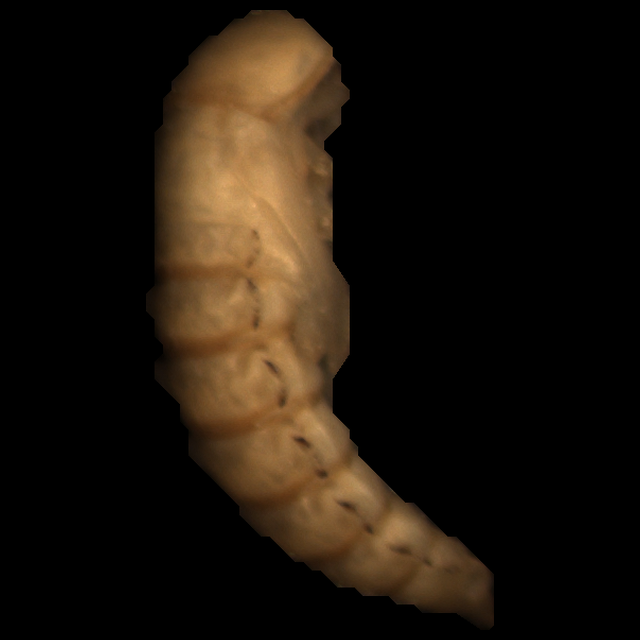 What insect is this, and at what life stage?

mealworm pupa
